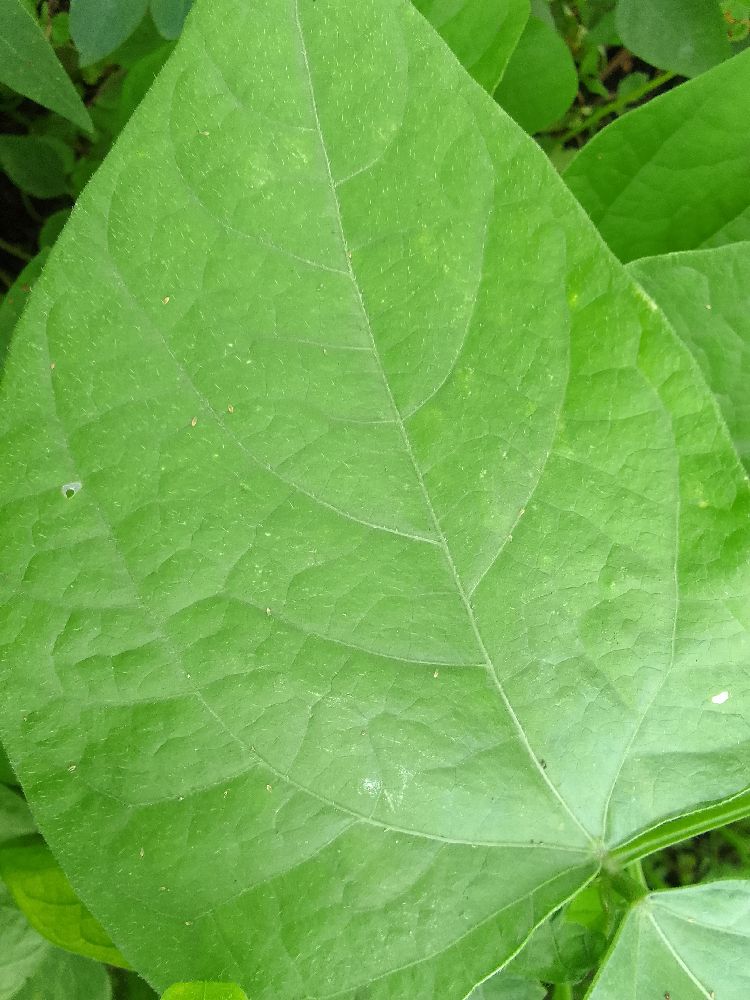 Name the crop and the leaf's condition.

common bean, healthy
